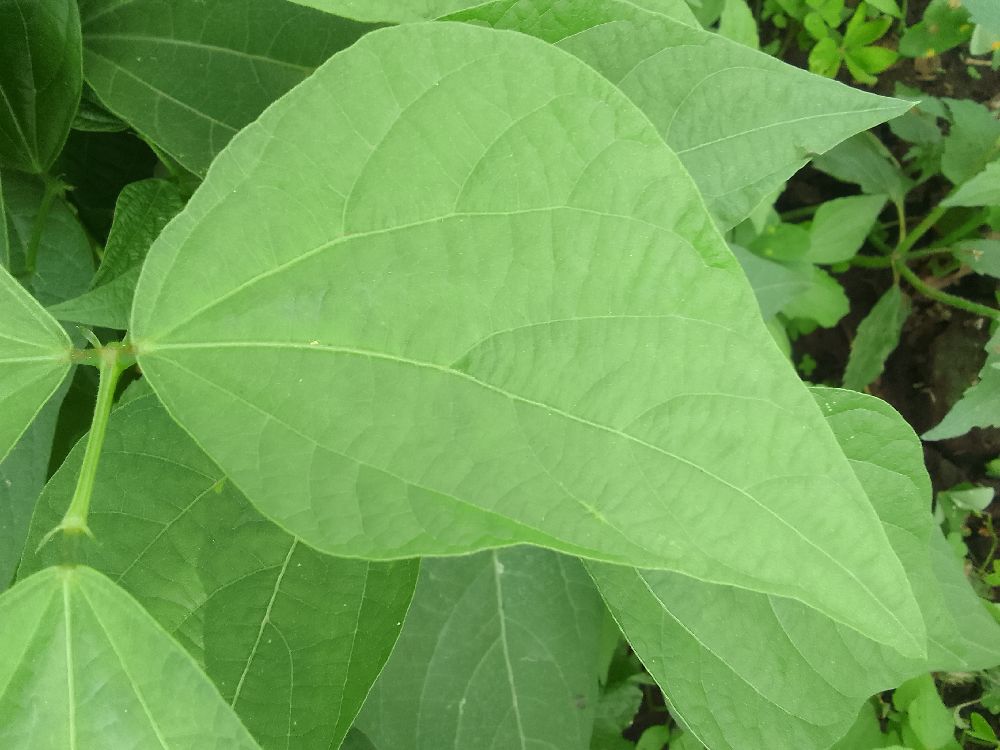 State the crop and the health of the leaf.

common bean, healthy
